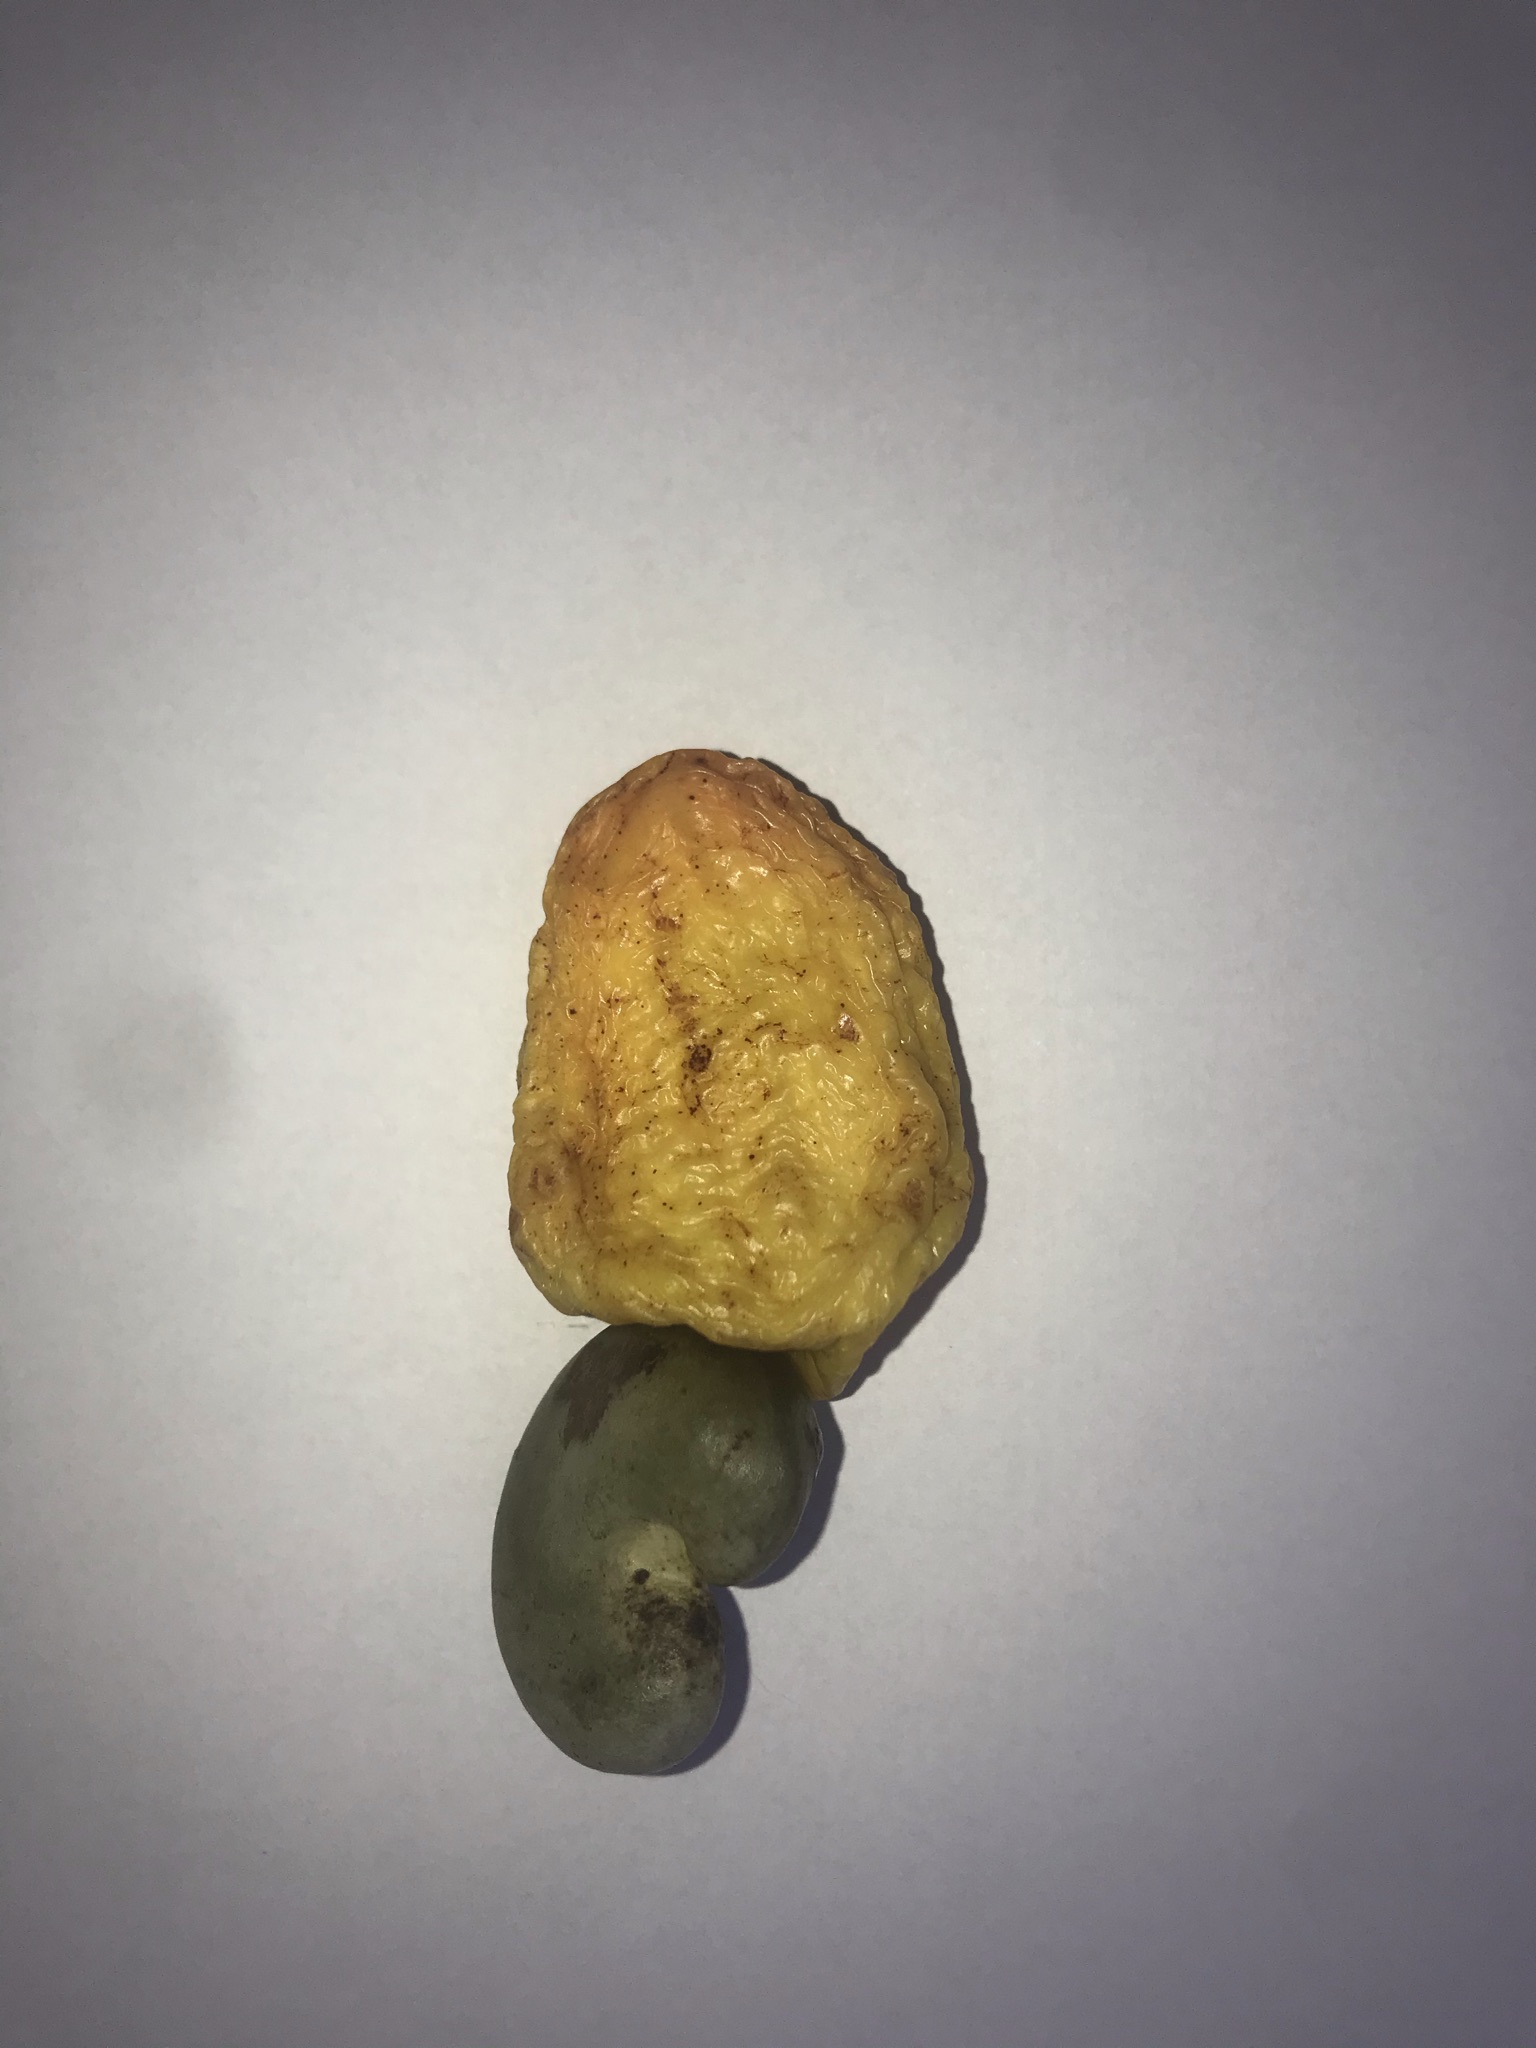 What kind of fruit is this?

caju amarelo
